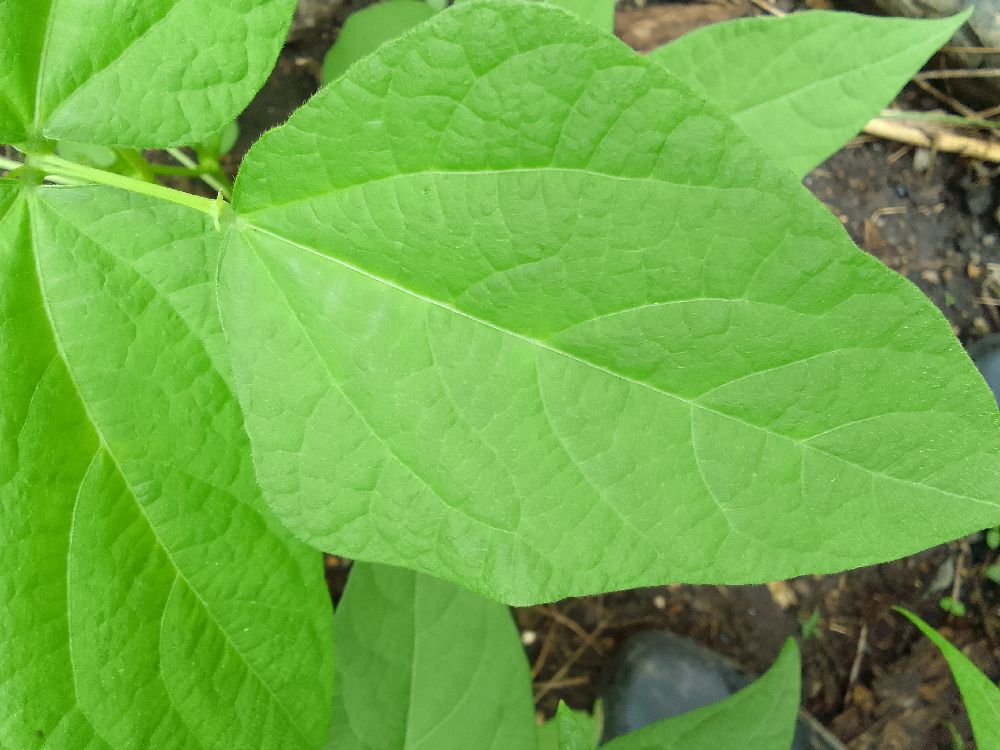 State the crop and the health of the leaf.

common bean, healthy
